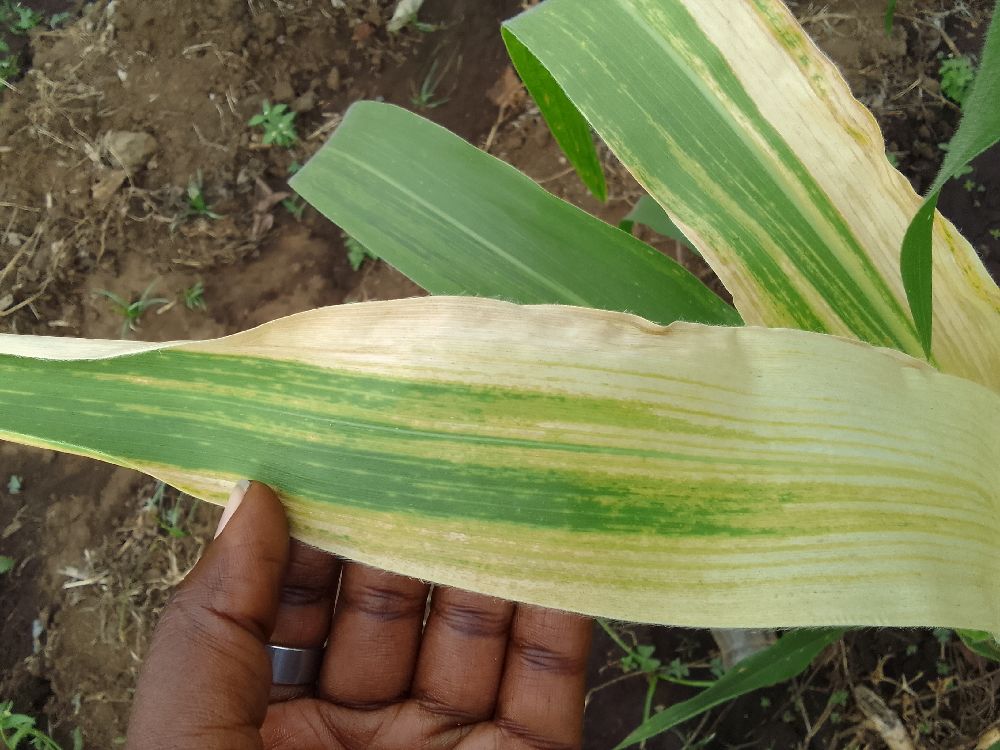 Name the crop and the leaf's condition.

maize, maize lethal necrosis
